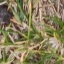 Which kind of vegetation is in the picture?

grass
